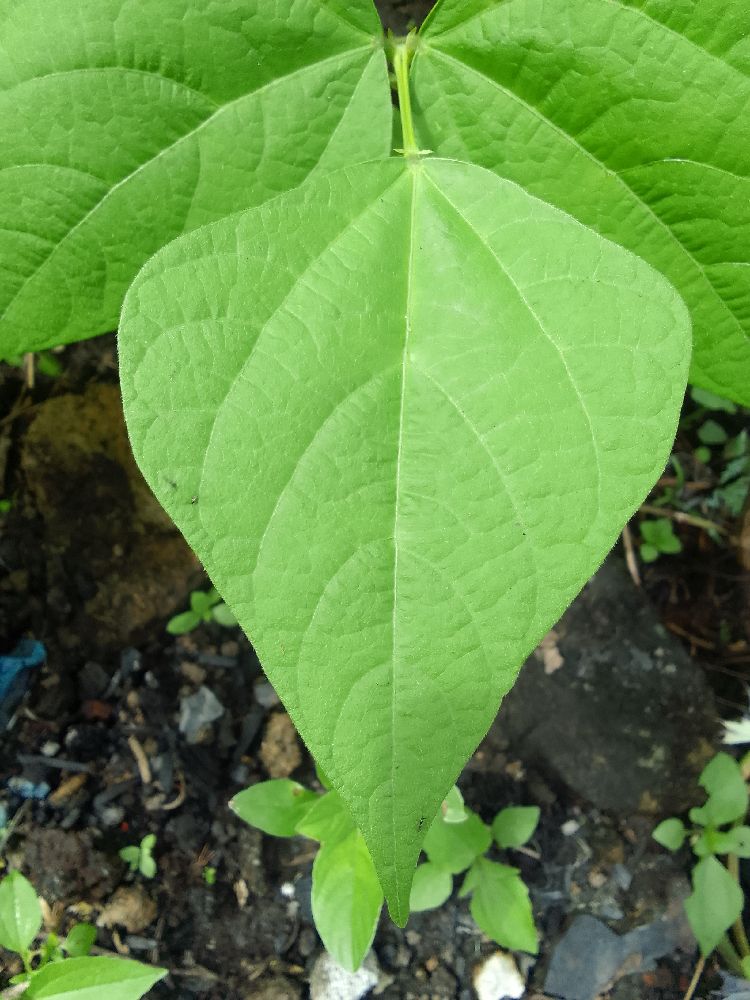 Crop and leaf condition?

common bean, healthy
